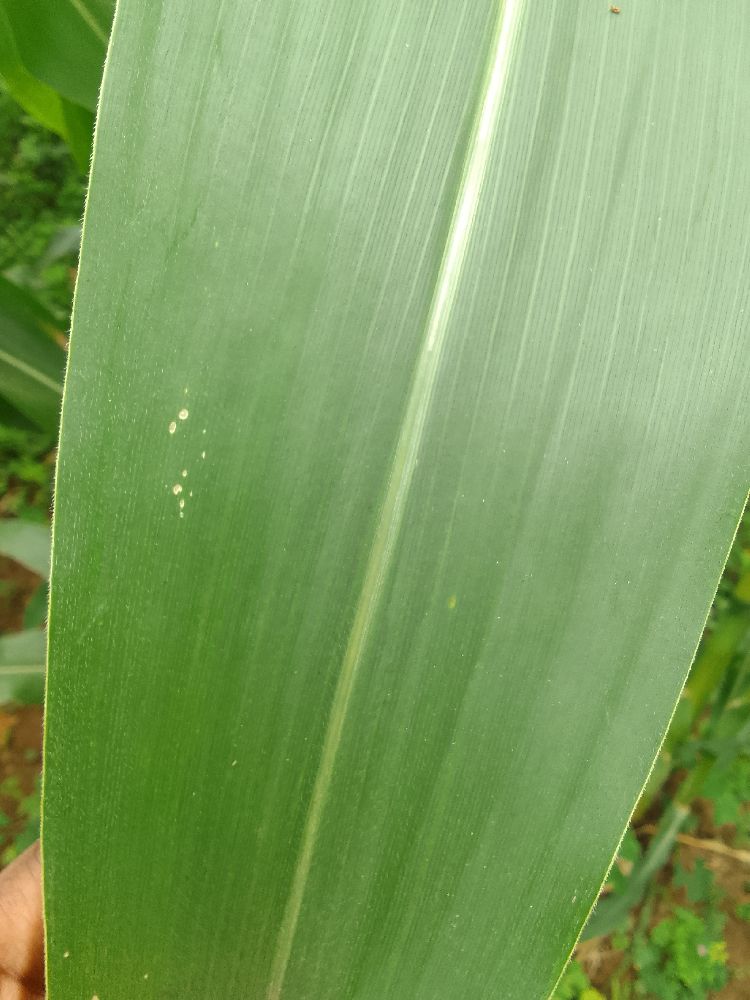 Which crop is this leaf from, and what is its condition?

maize, healthy
